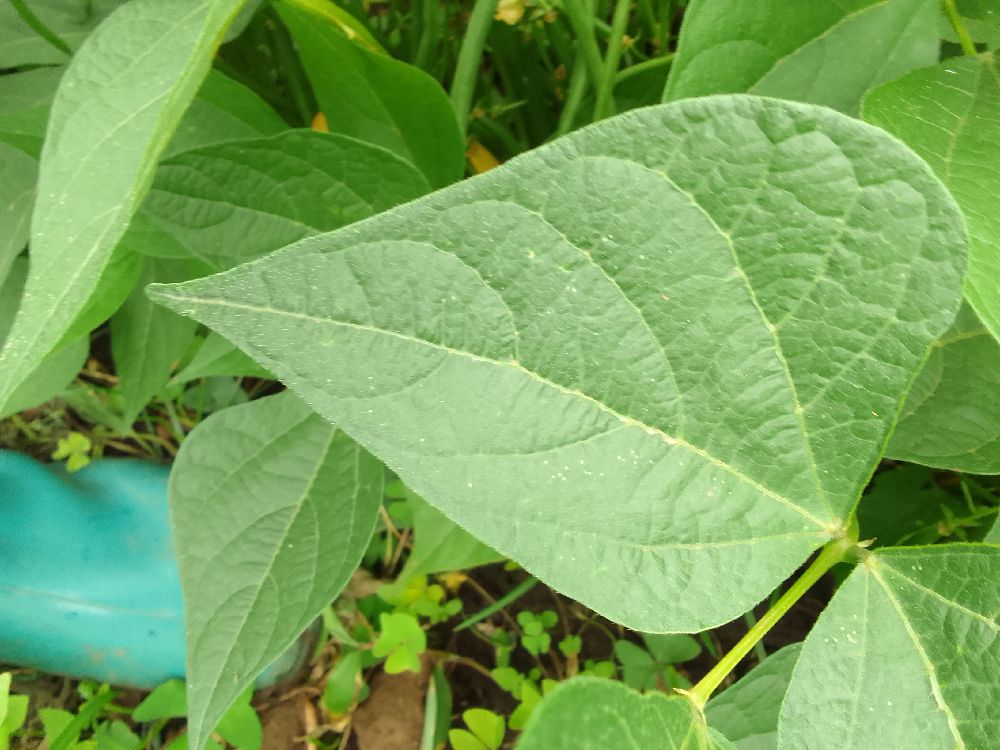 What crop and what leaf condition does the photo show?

common bean, healthy
